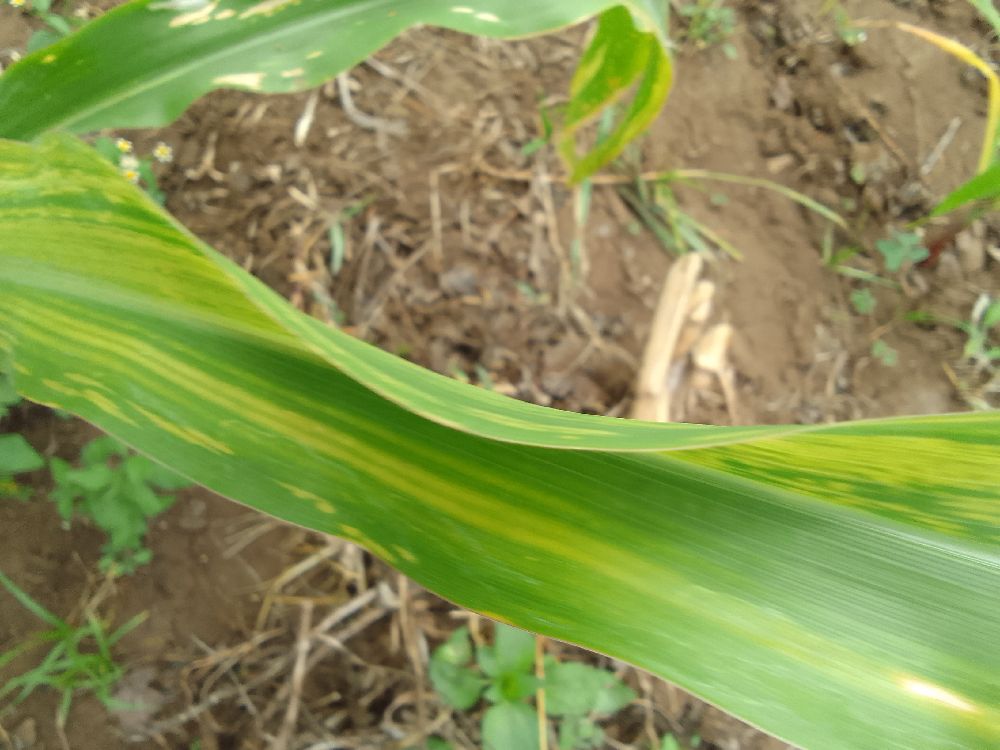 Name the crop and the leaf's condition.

maize, maize lethal necrosis
